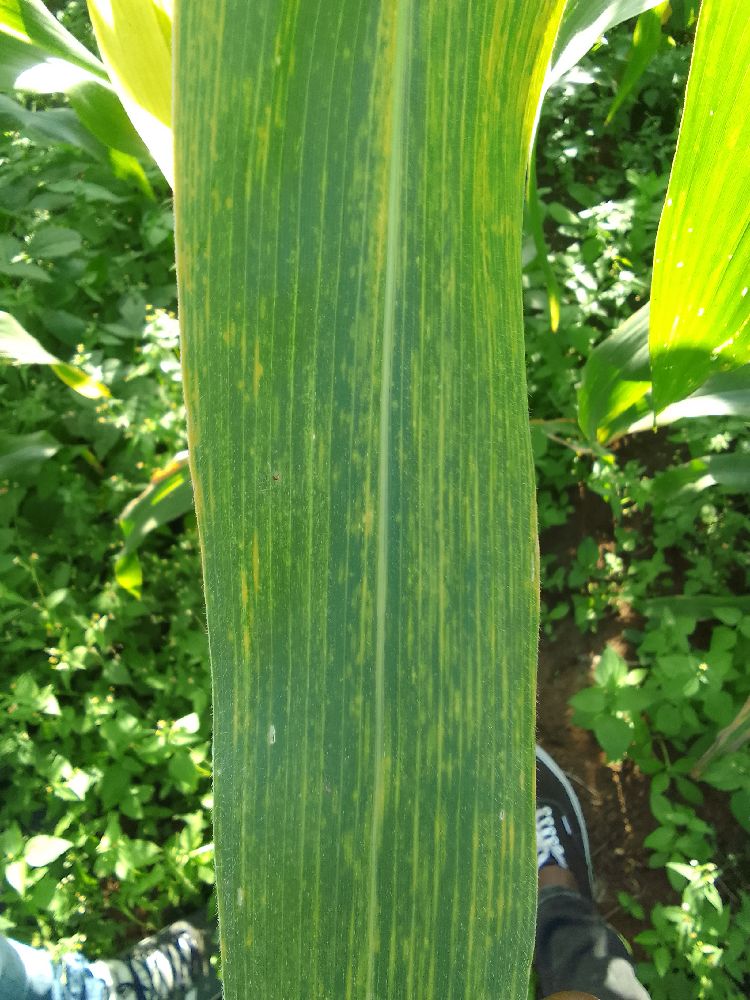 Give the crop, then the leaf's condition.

maize, maize lethal necrosis
